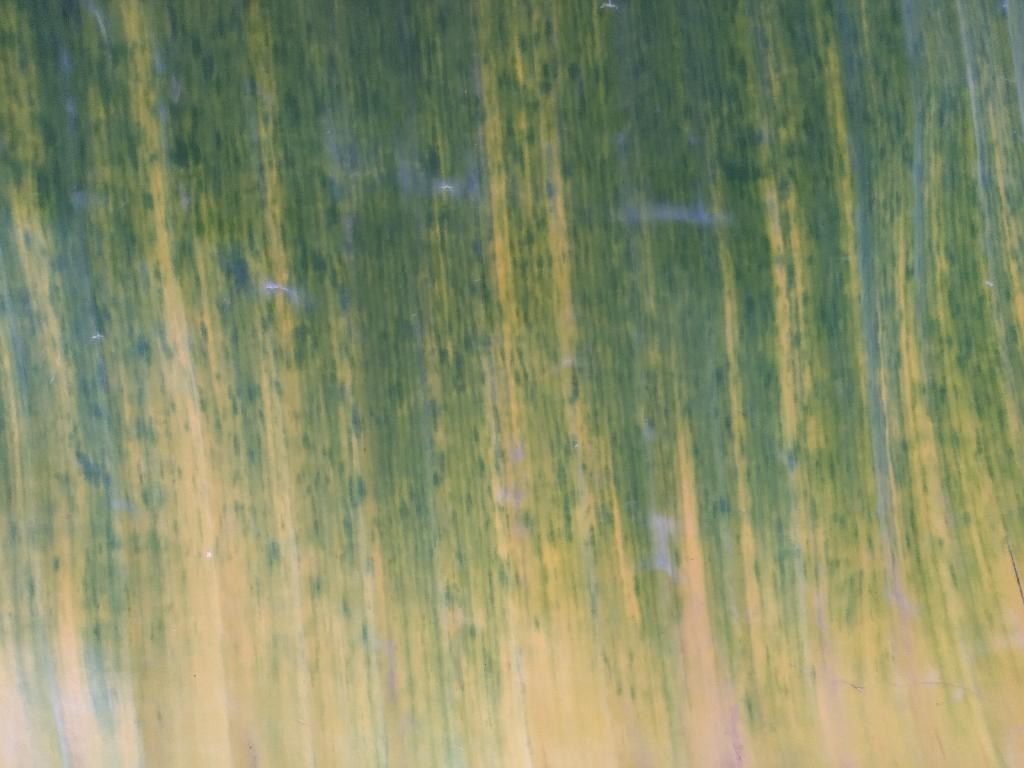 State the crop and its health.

banana, fusarium wilt race 1
